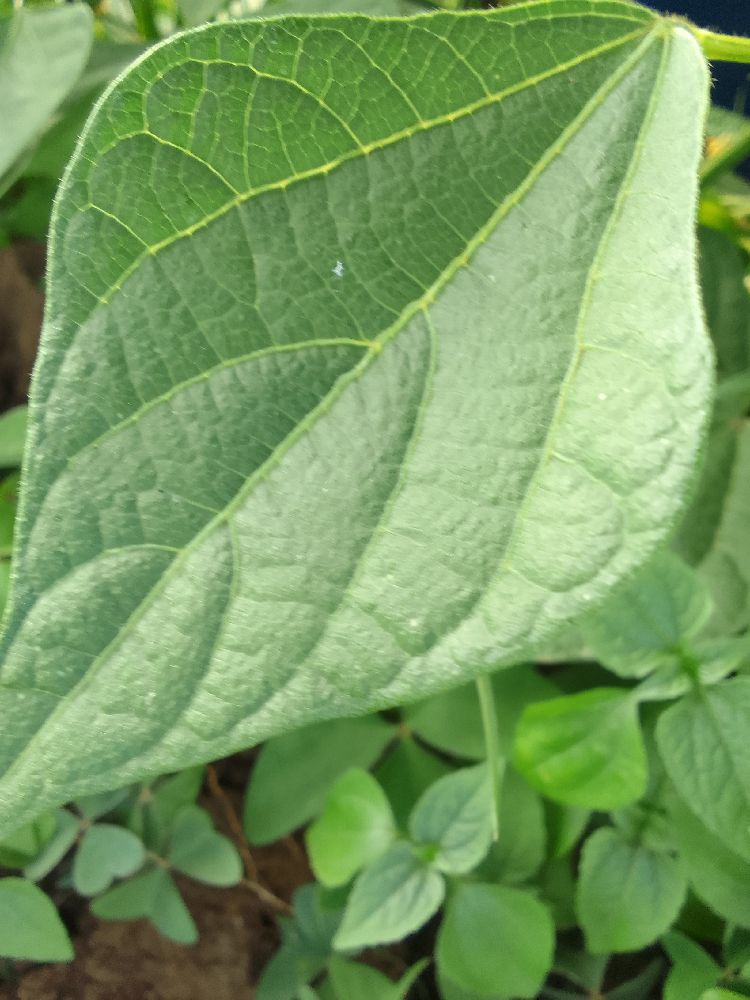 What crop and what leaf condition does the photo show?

common bean, healthy
